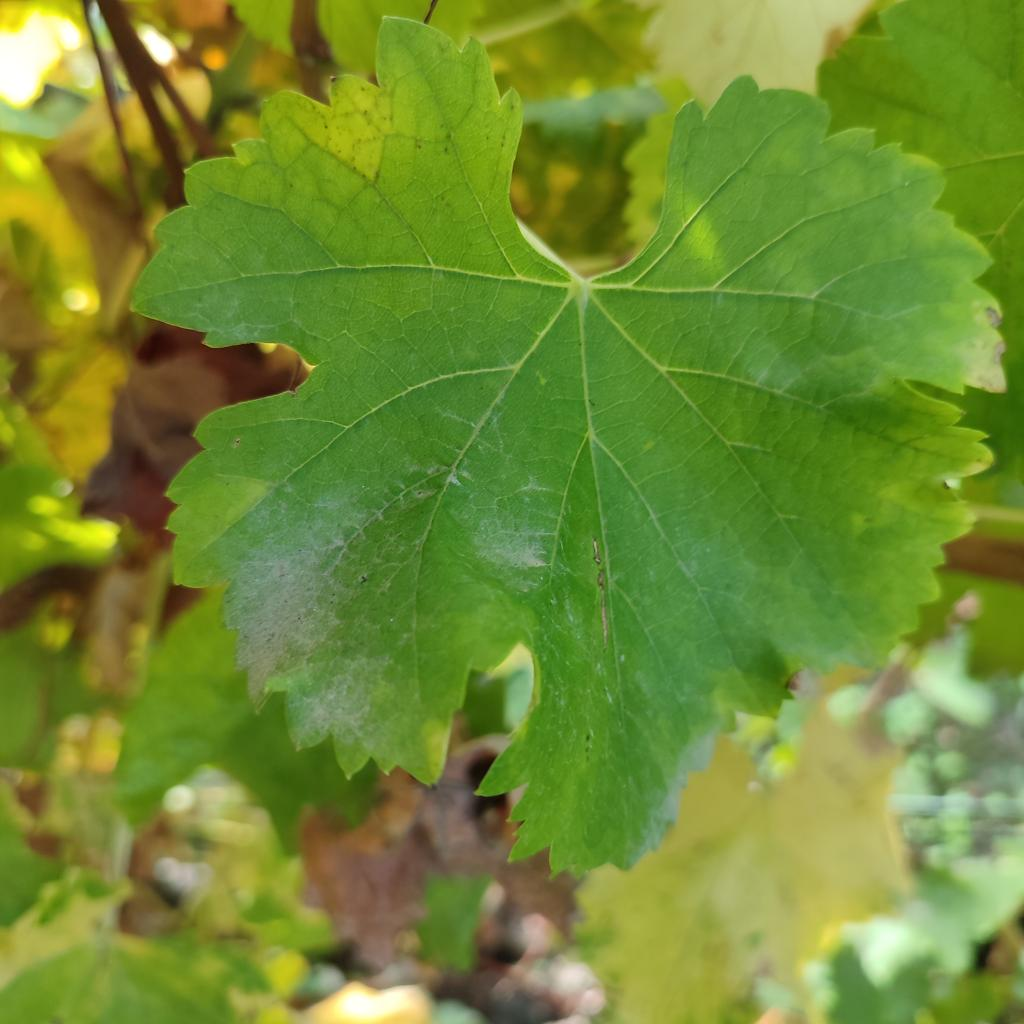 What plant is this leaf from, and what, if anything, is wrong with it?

grapevine, powdery mildew
